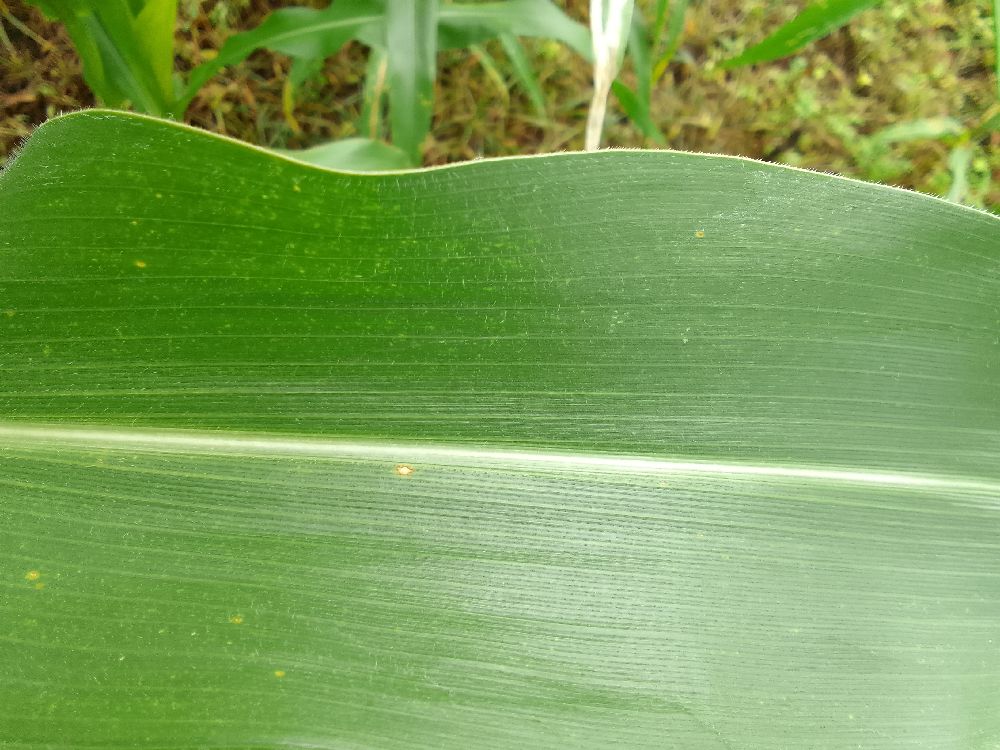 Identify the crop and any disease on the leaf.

maize, healthy
